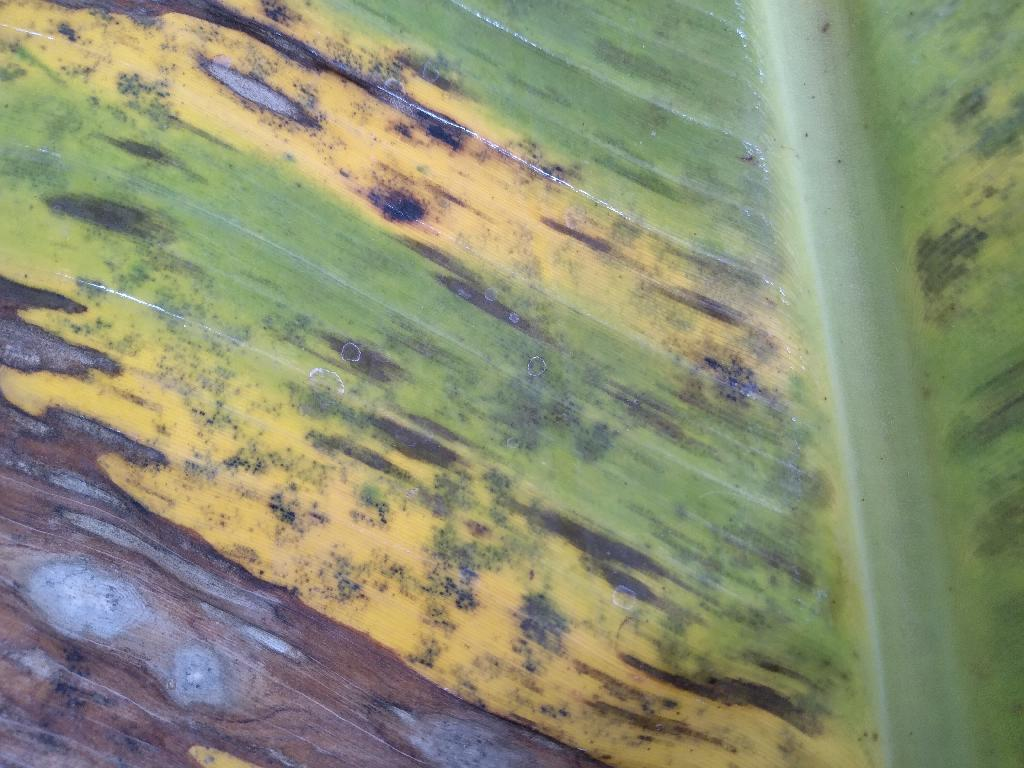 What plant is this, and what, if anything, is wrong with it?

banana, black sigatoka
